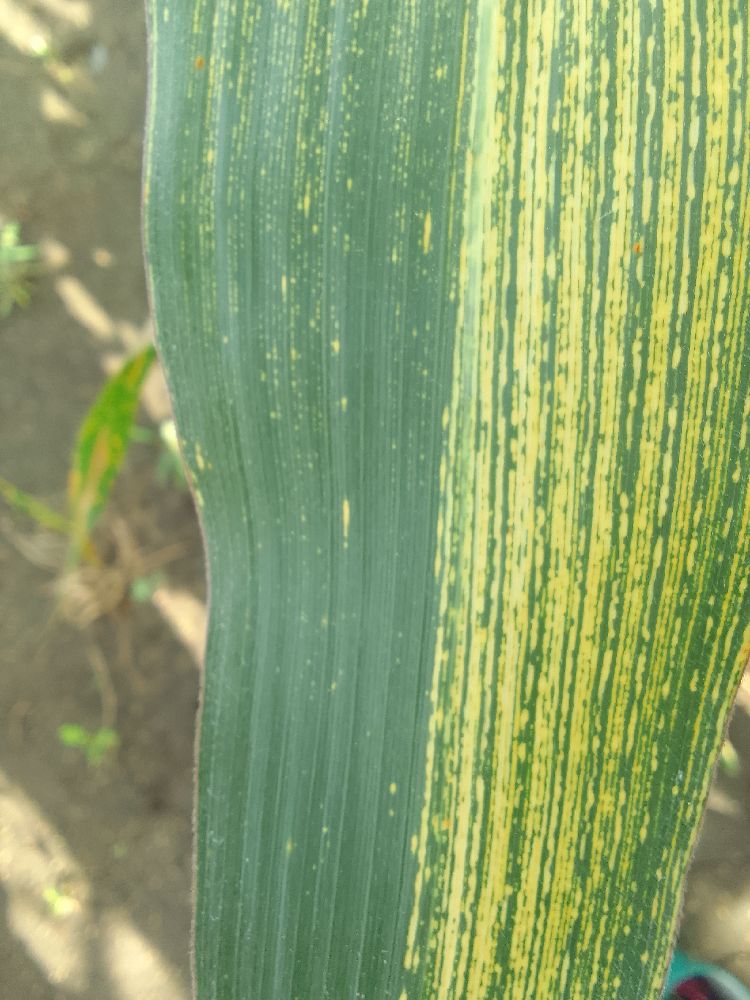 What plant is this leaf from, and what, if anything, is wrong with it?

maize, maize streak virus
